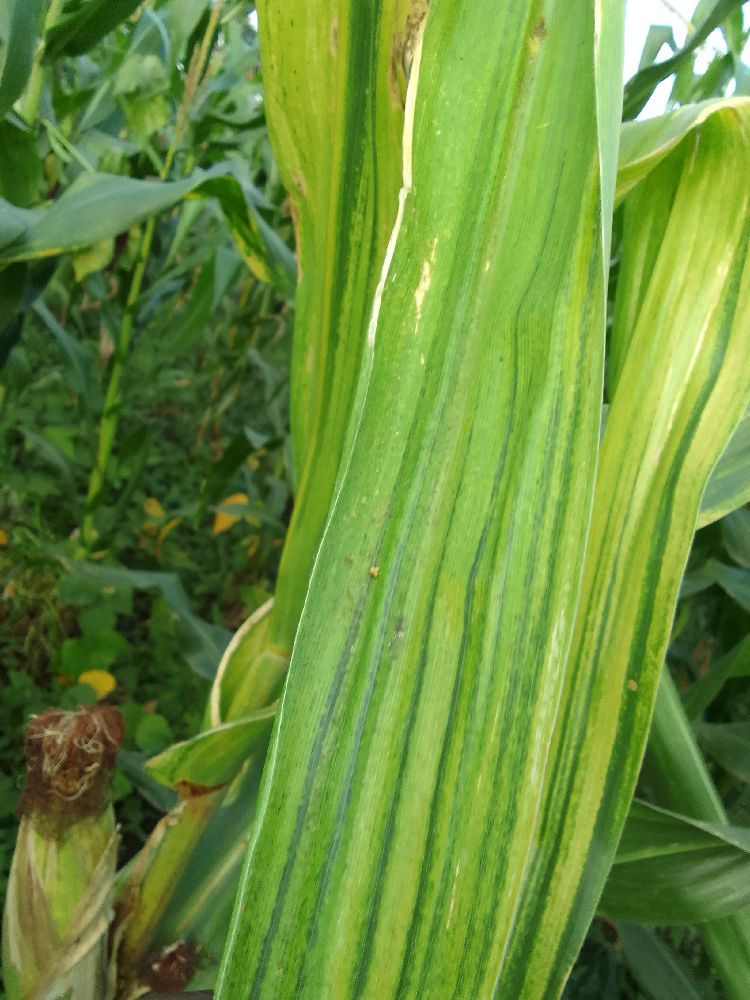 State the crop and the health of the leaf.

maize, maize lethal necrosis
